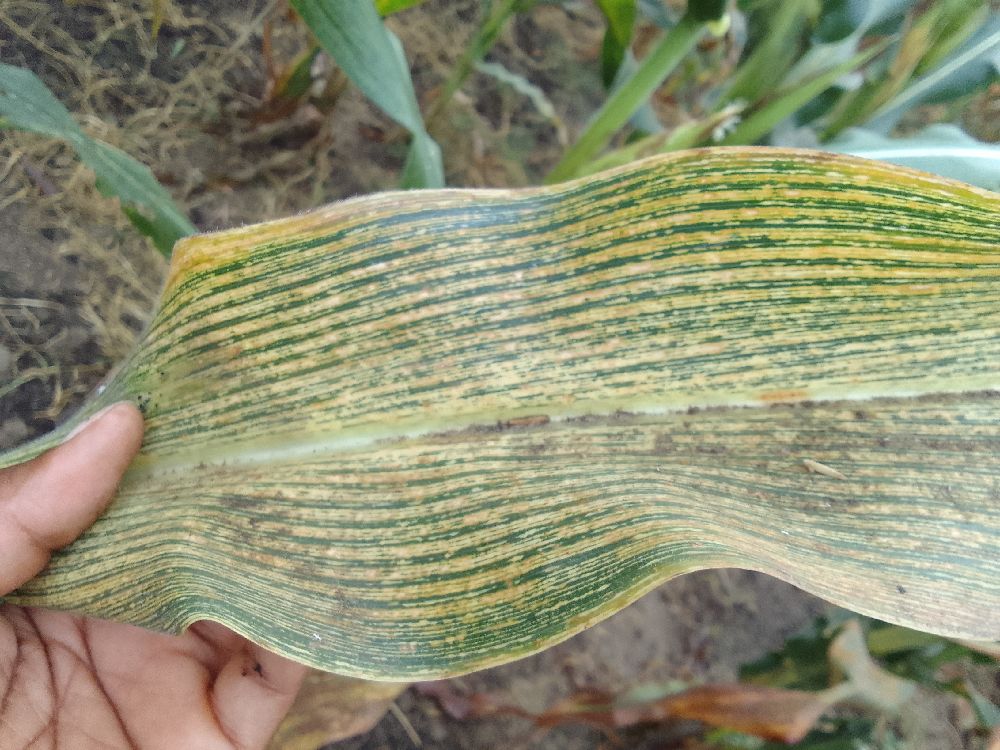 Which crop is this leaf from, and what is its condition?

maize, maize streak virus
